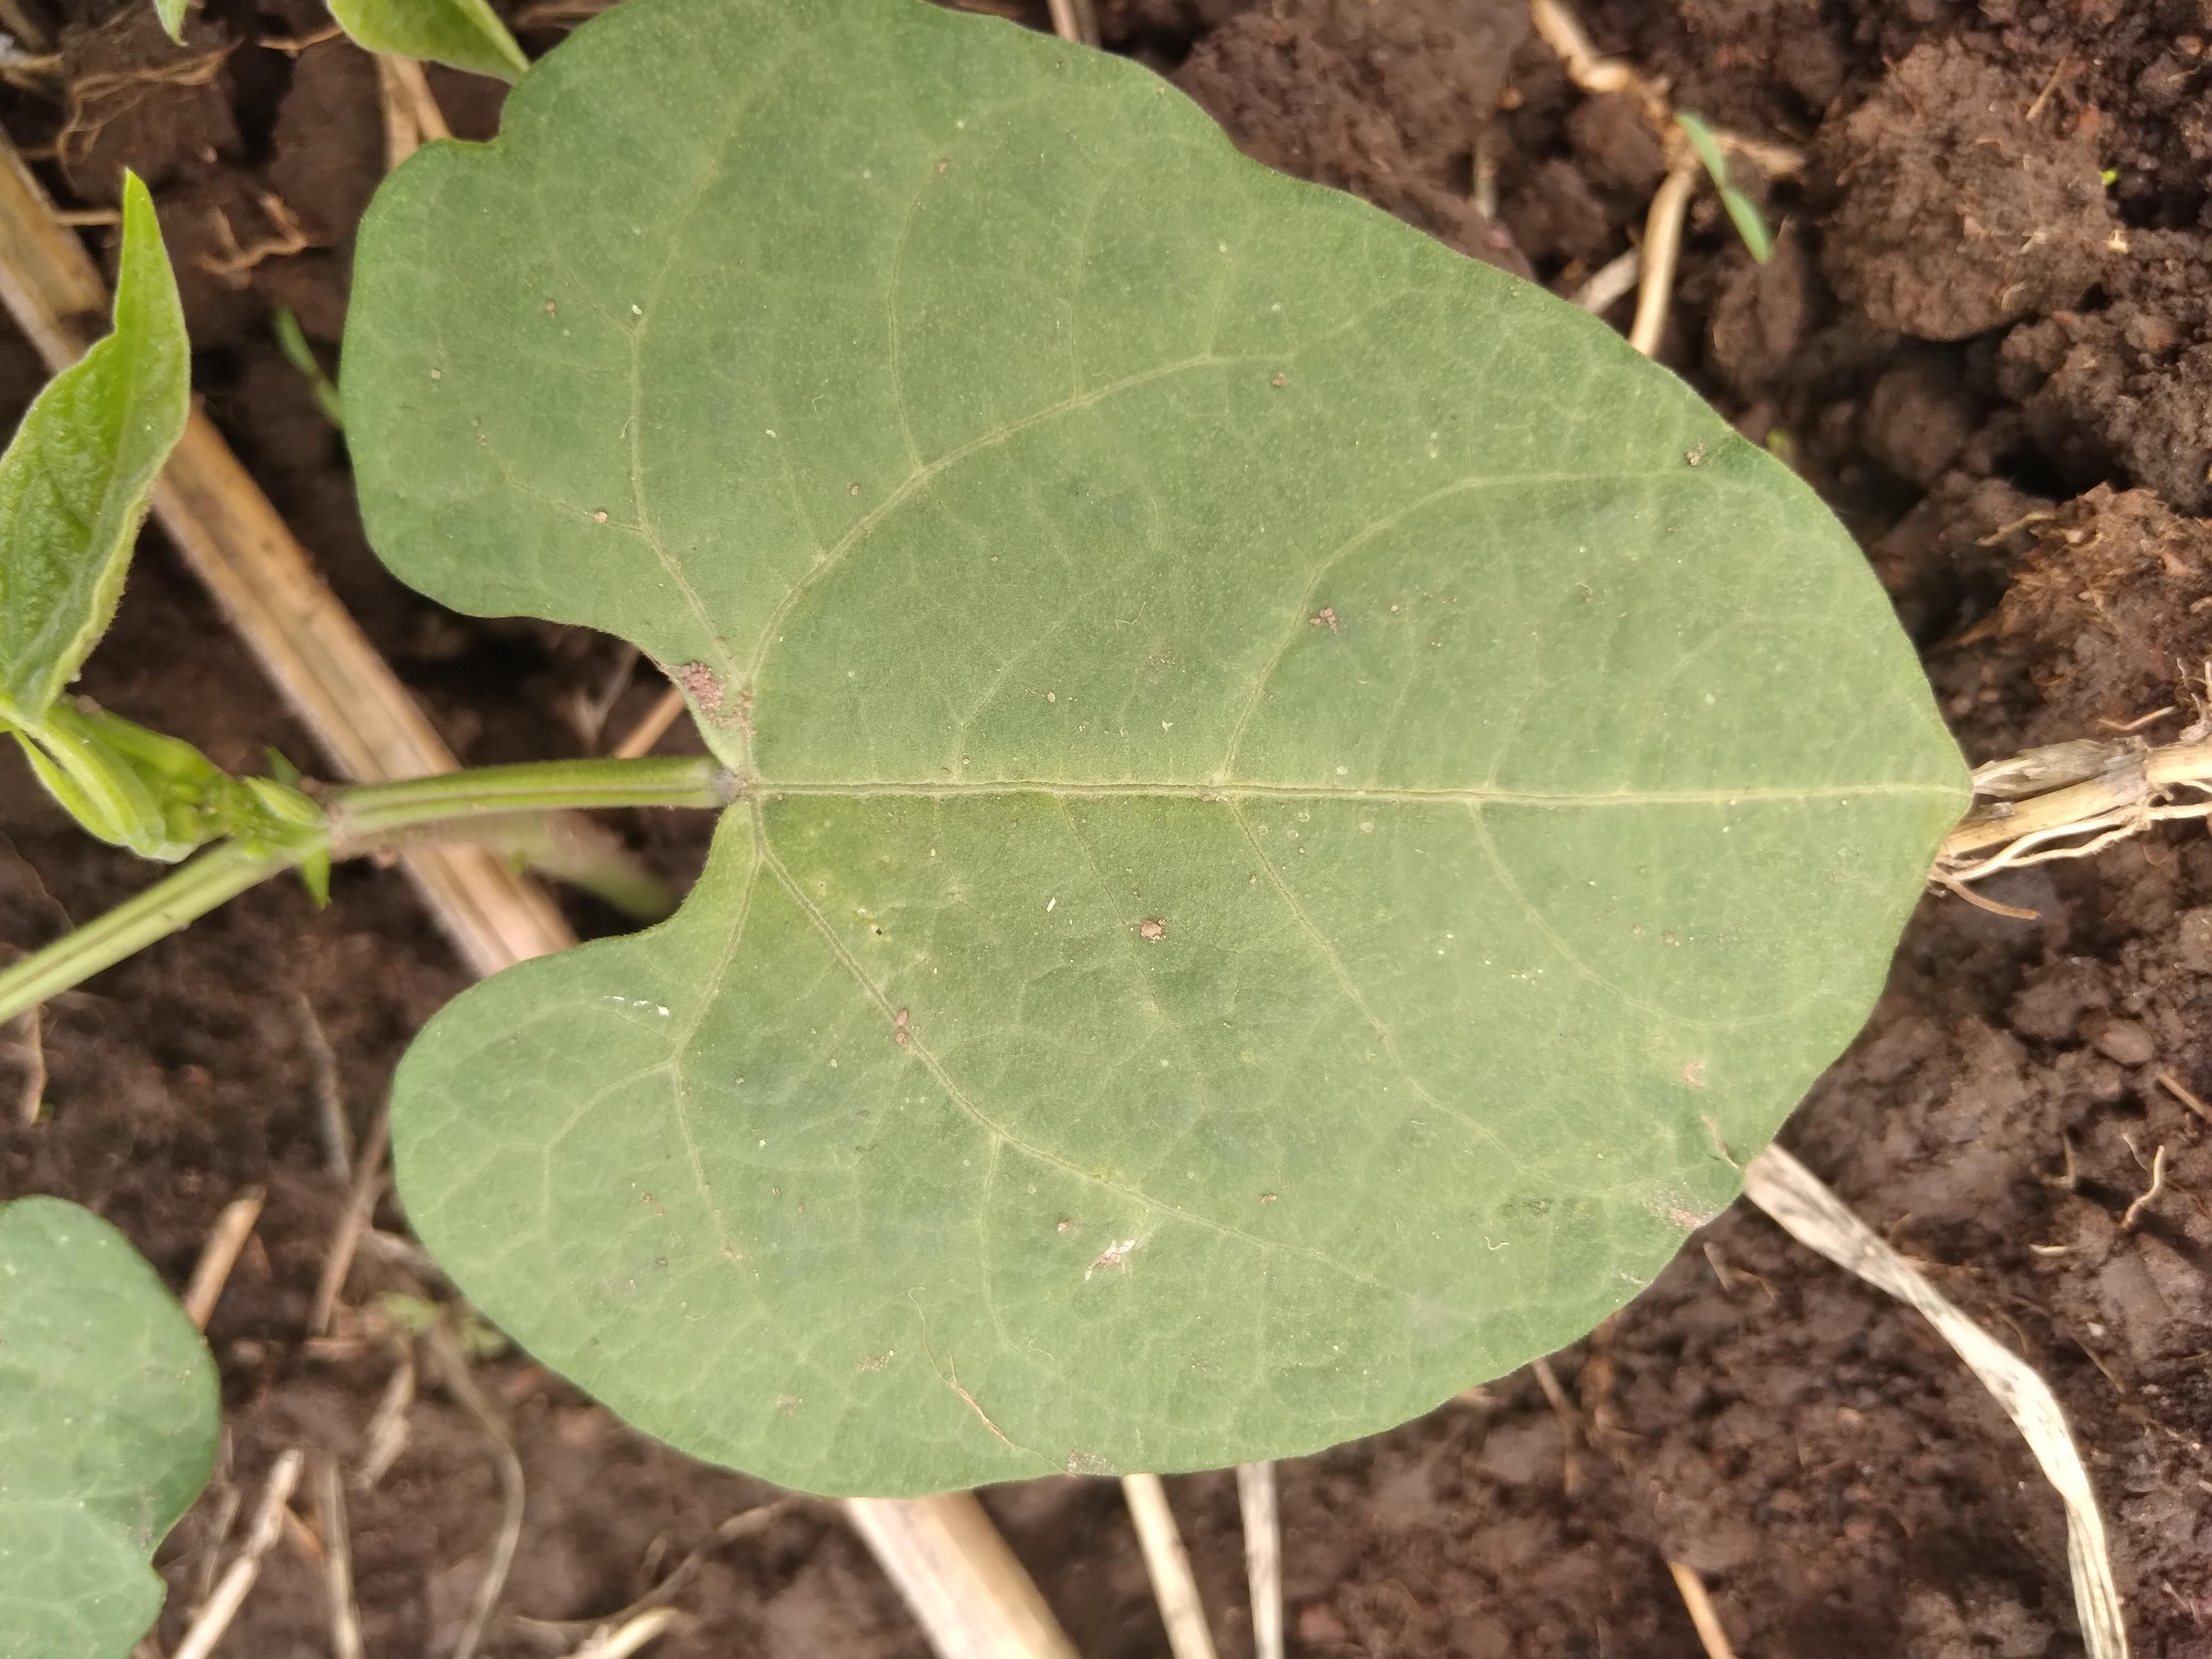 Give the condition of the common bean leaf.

healthy
